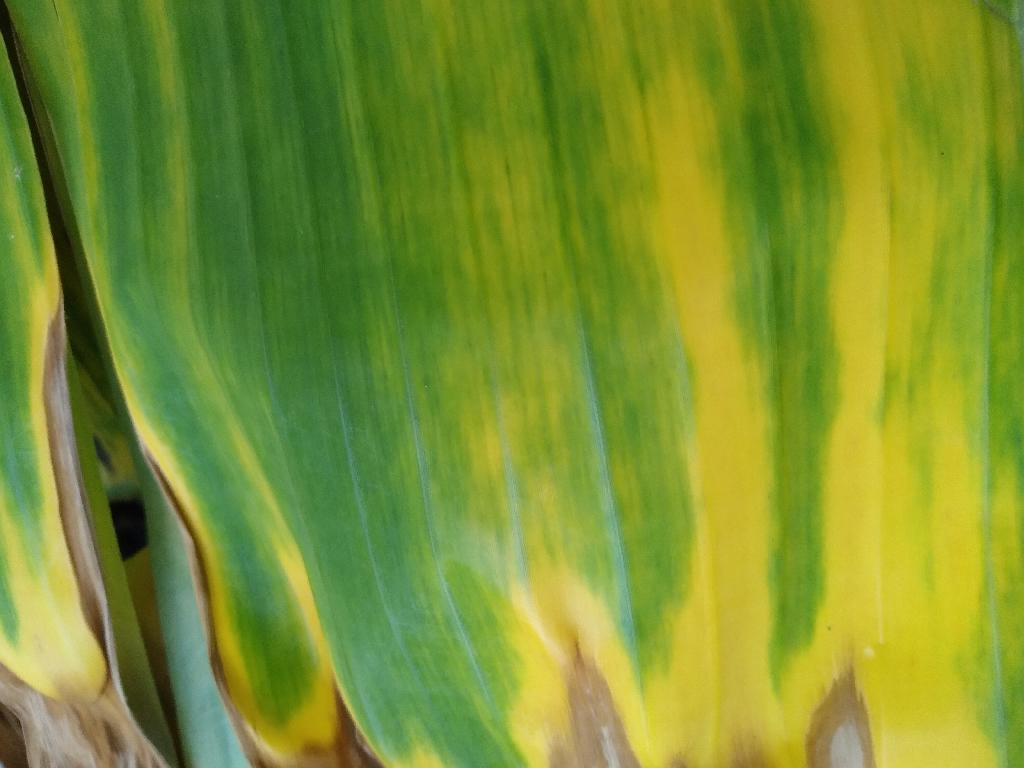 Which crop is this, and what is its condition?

banana, fusarium wilt race 1
